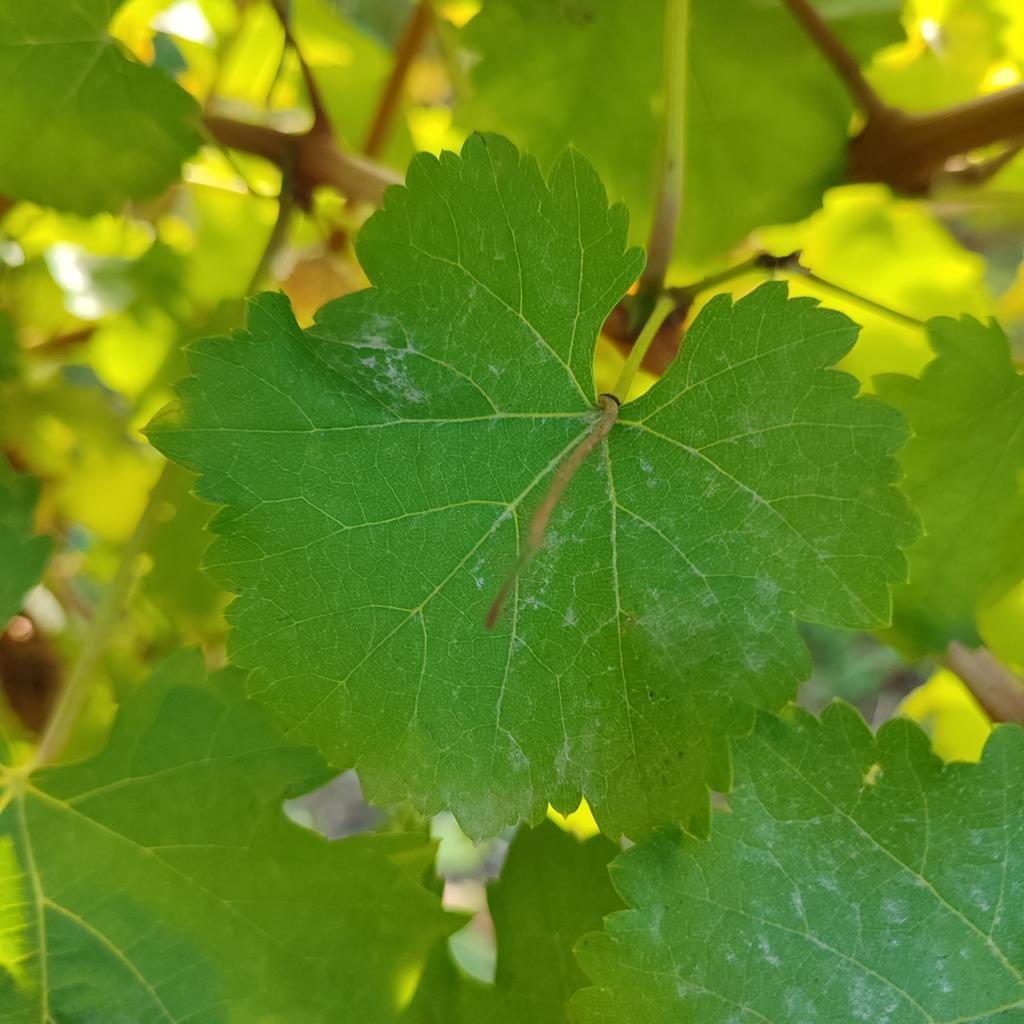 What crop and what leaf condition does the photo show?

grapevine, powdery mildew
